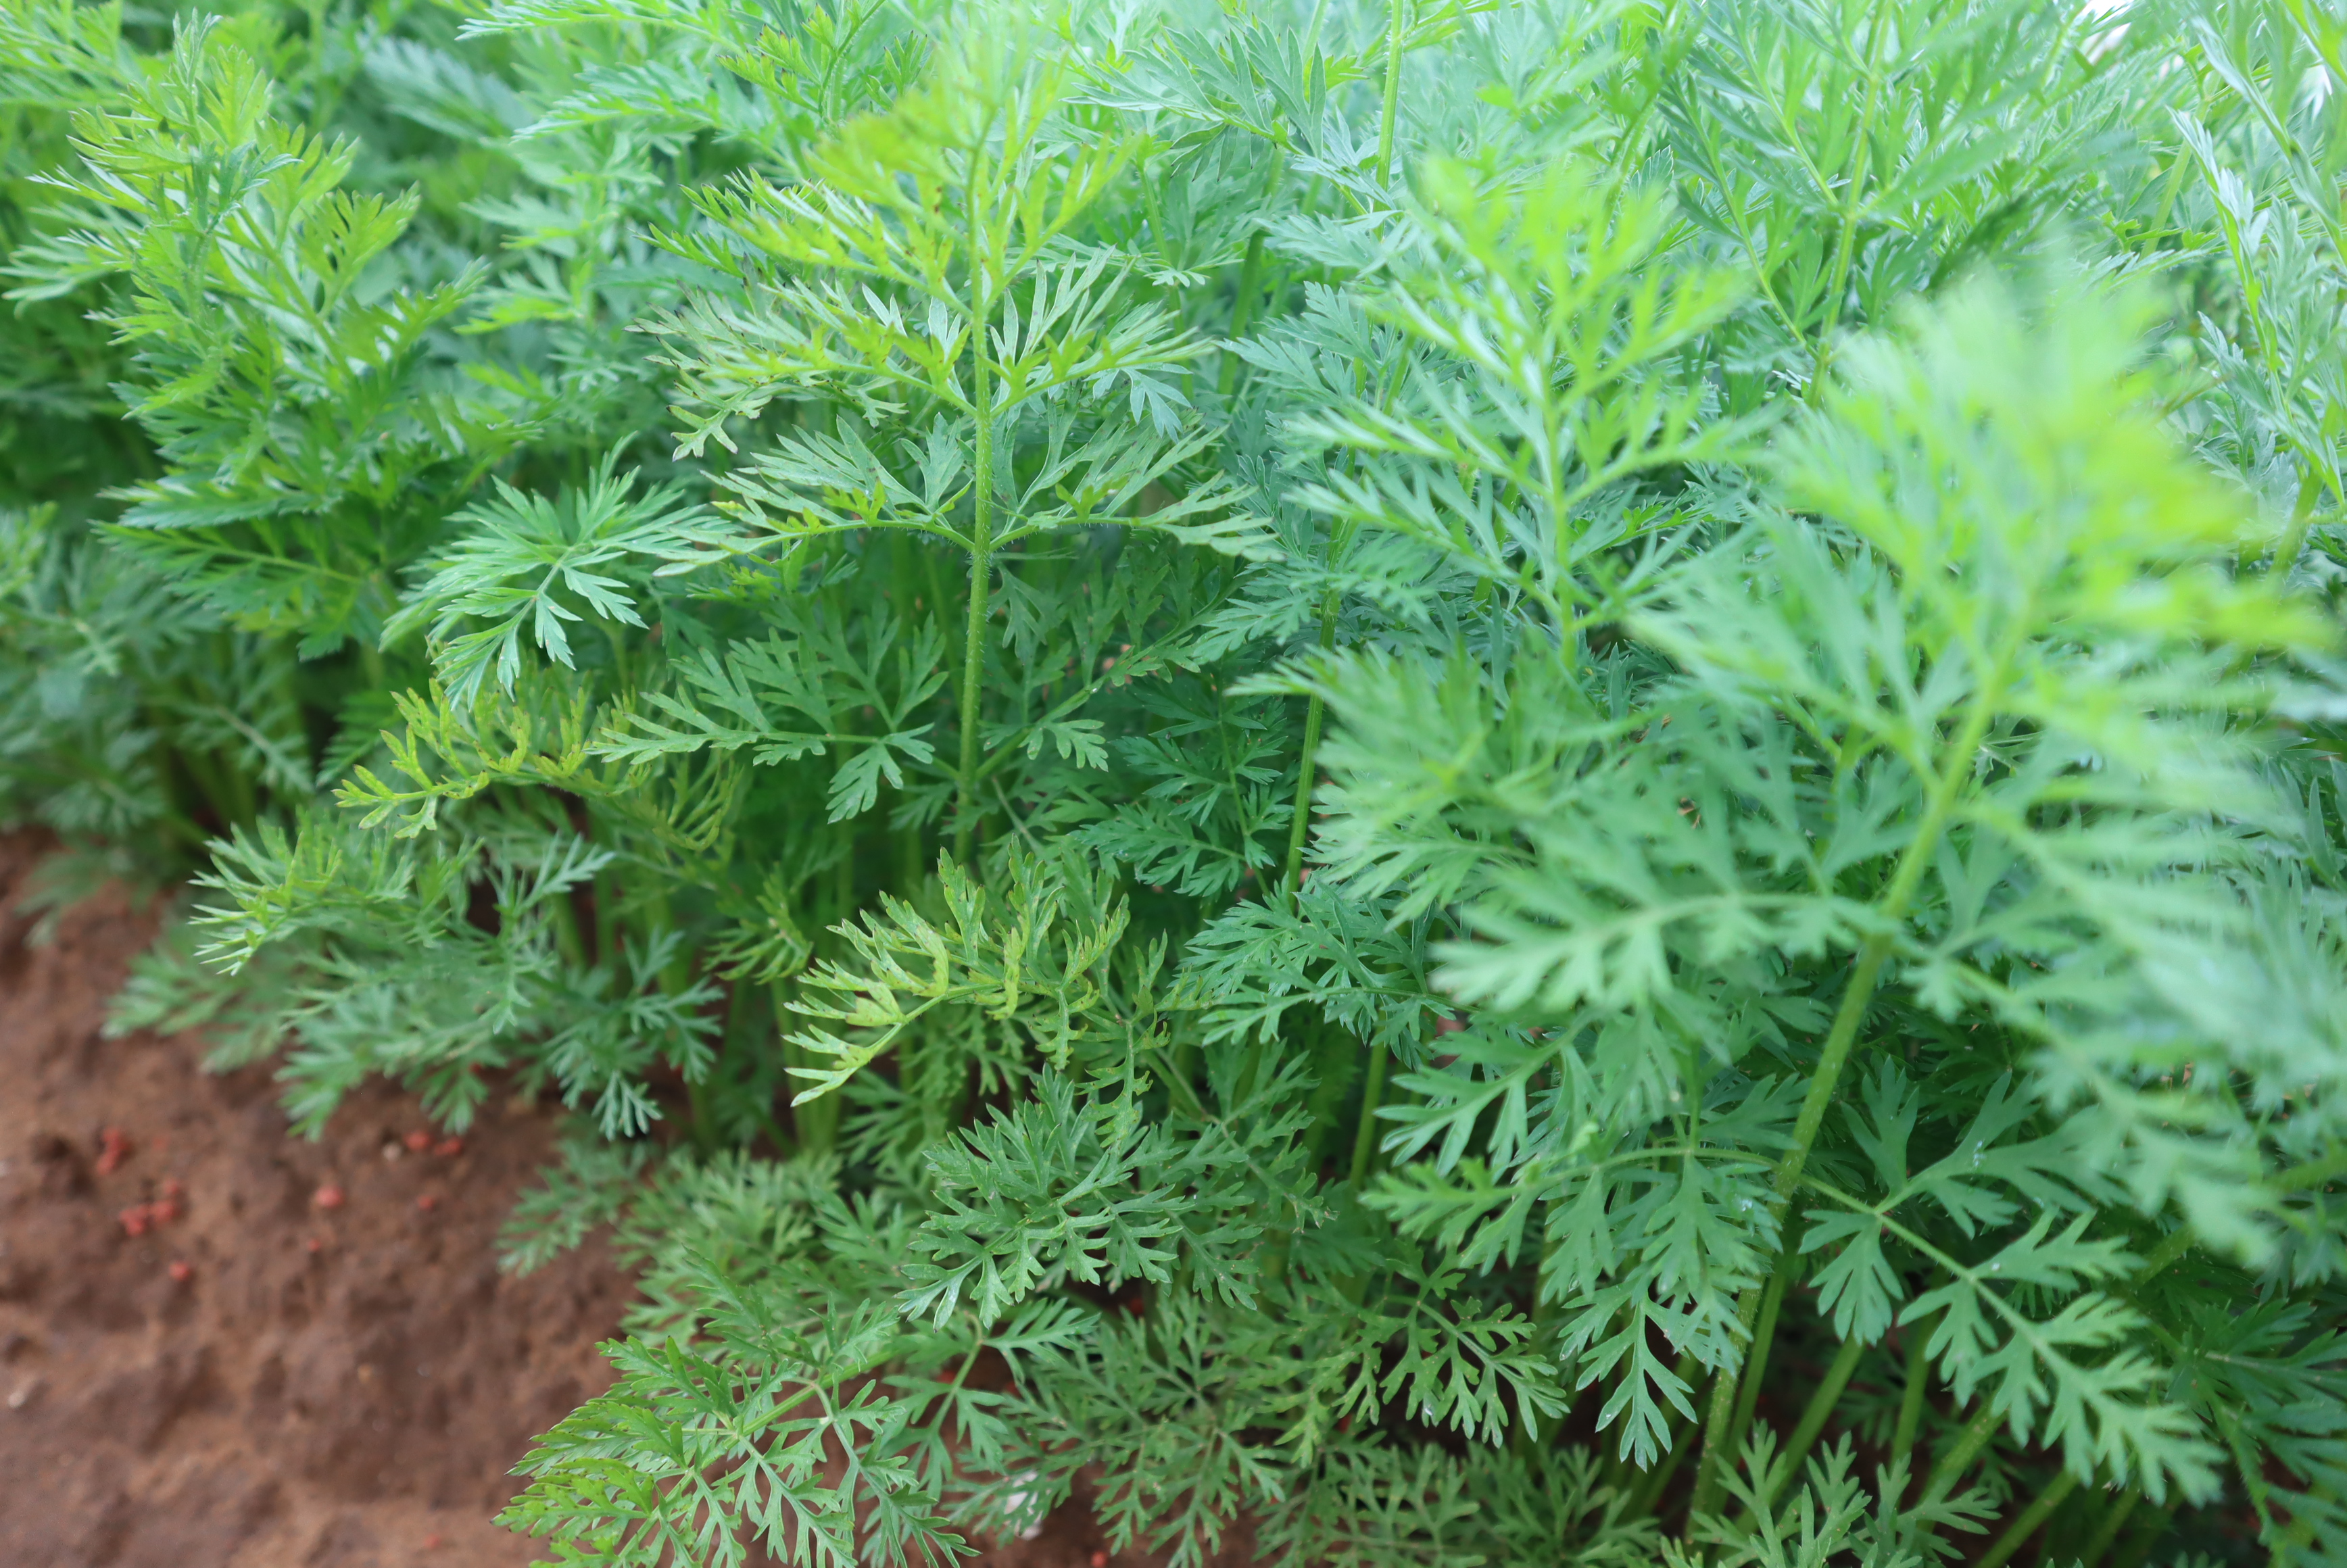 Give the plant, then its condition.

carrot, alternaria
